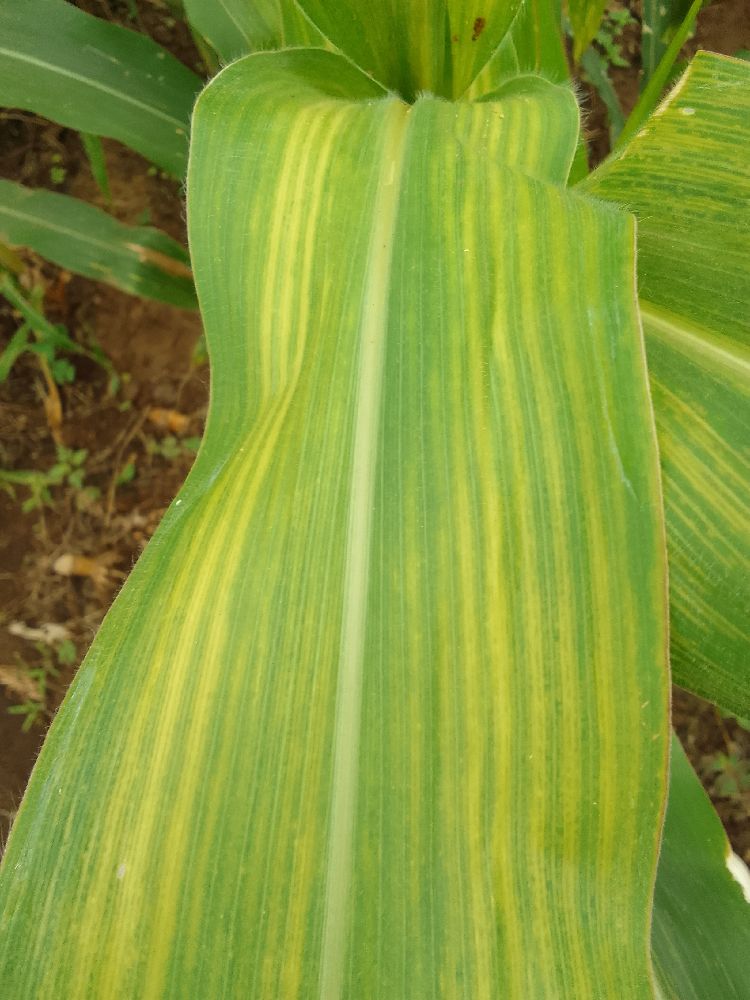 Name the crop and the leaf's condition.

maize, maize lethal necrosis
